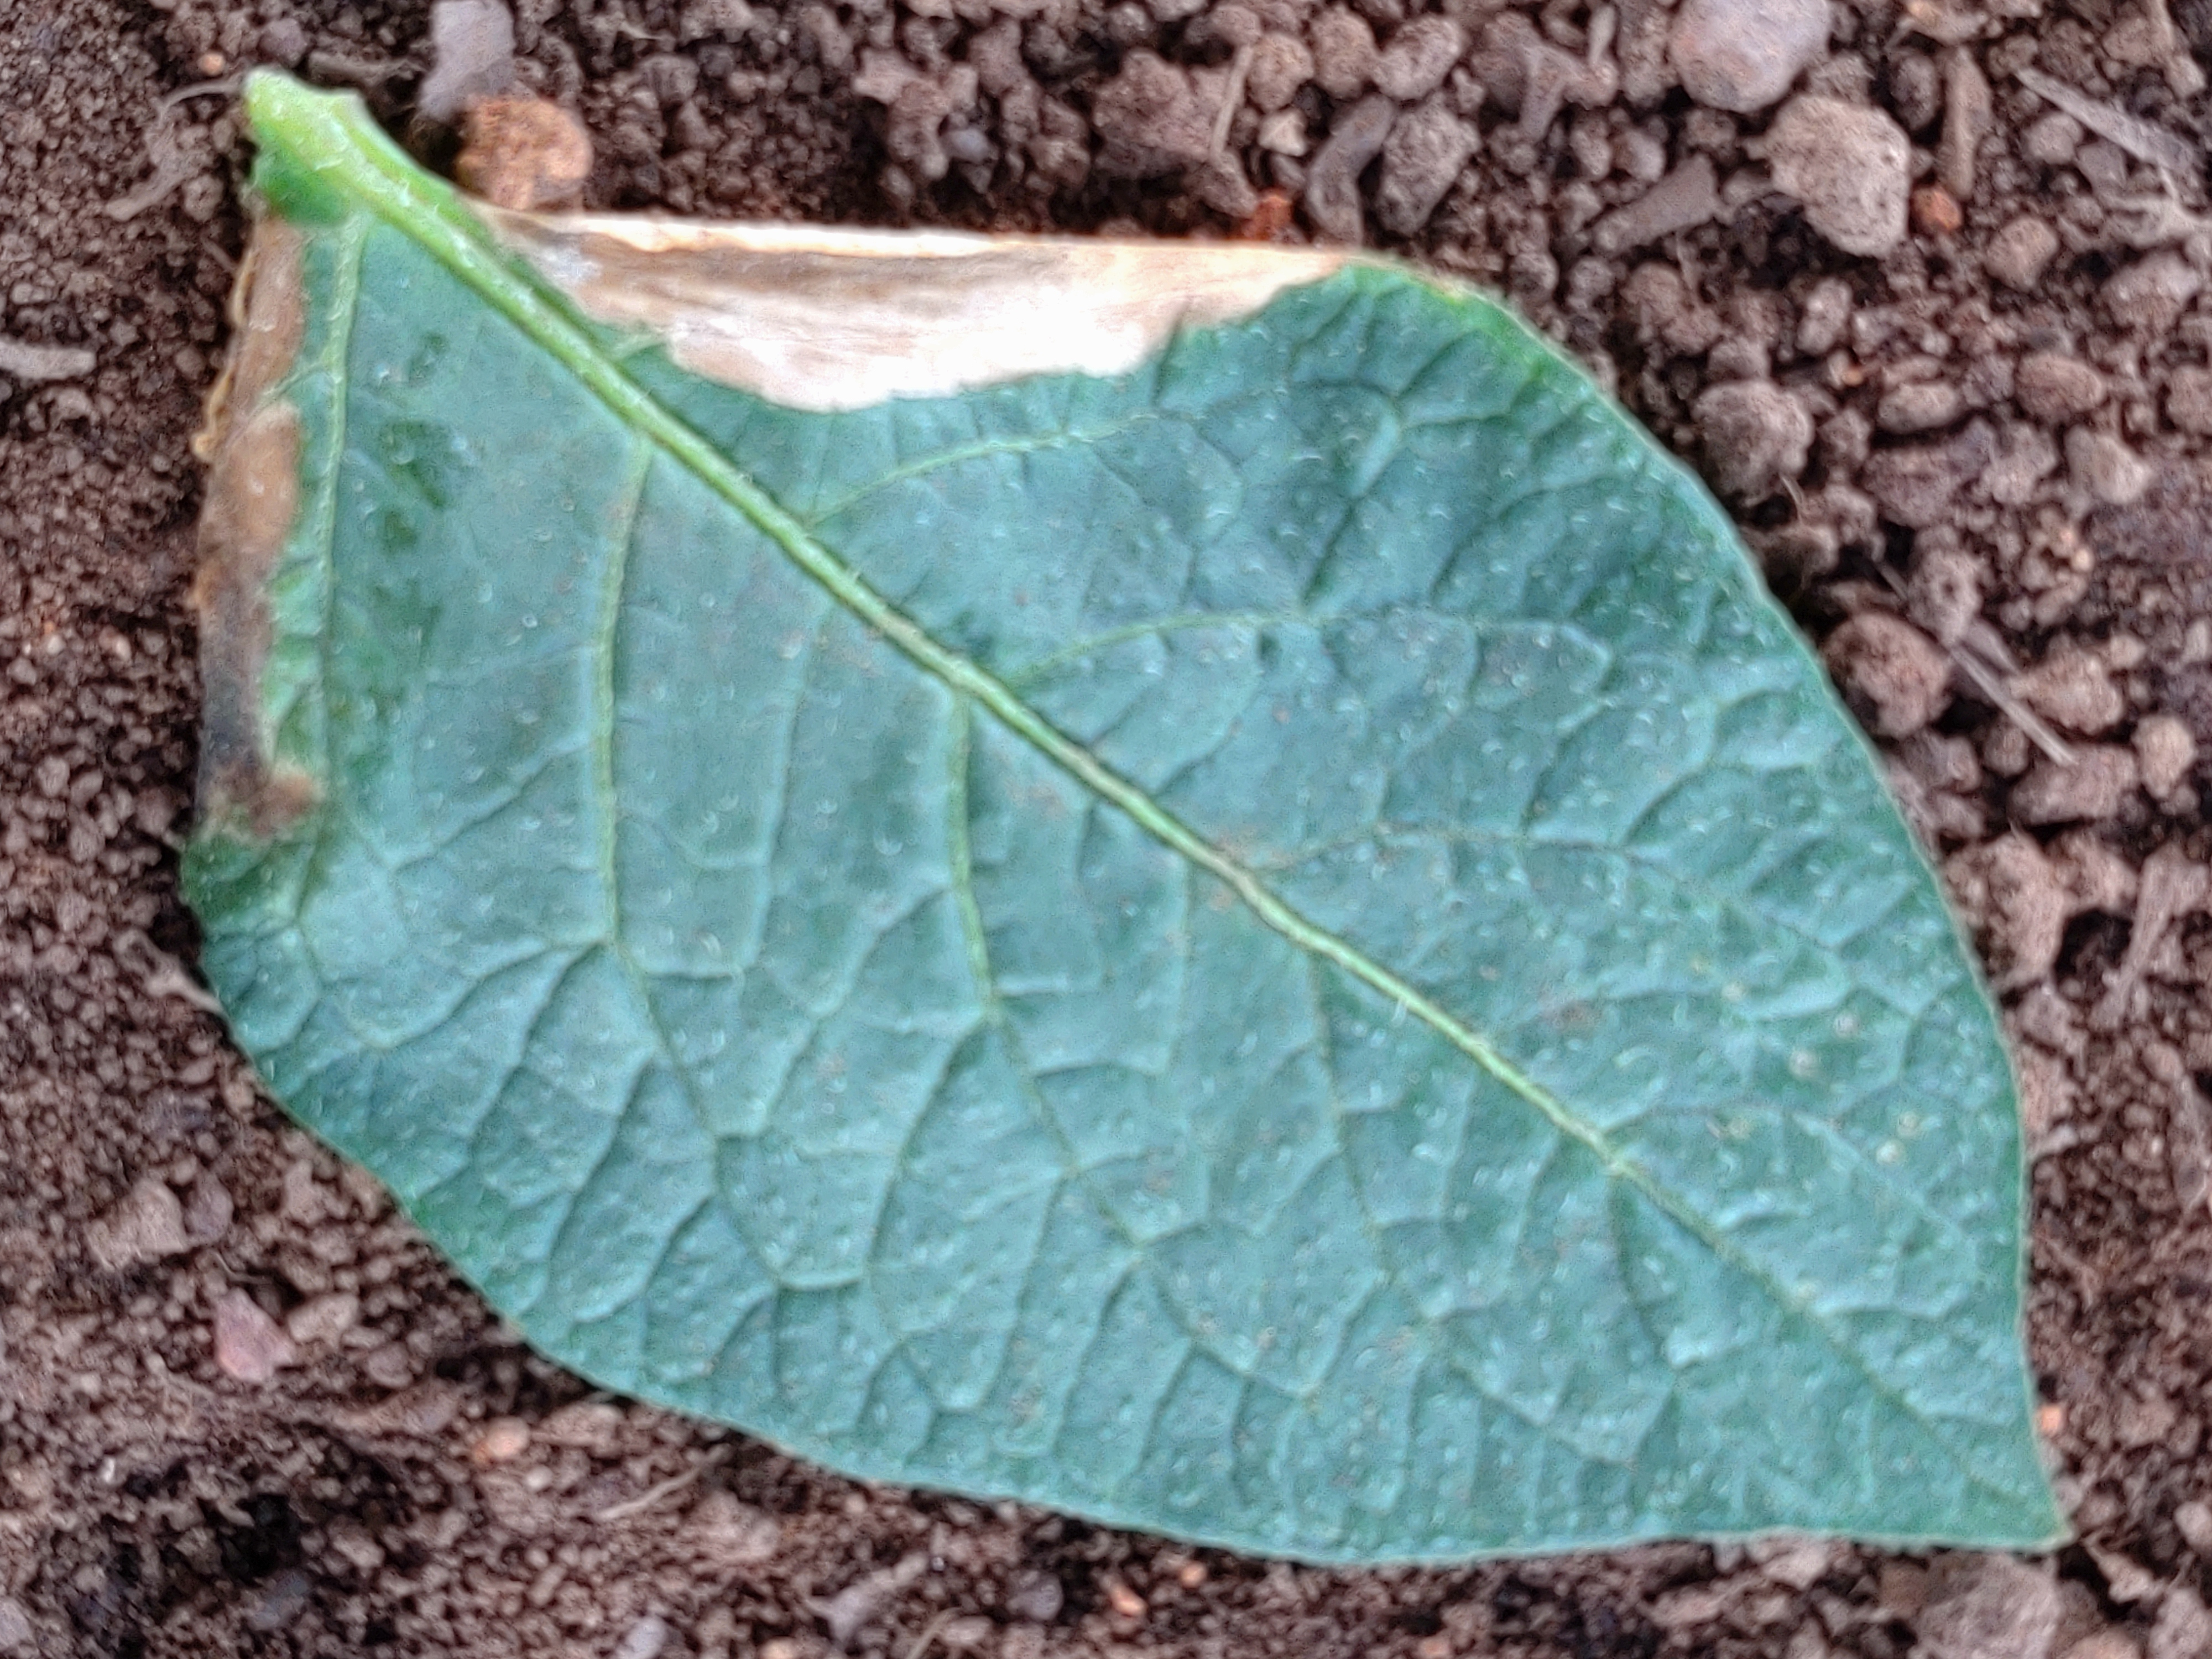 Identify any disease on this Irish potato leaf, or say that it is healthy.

early blight
